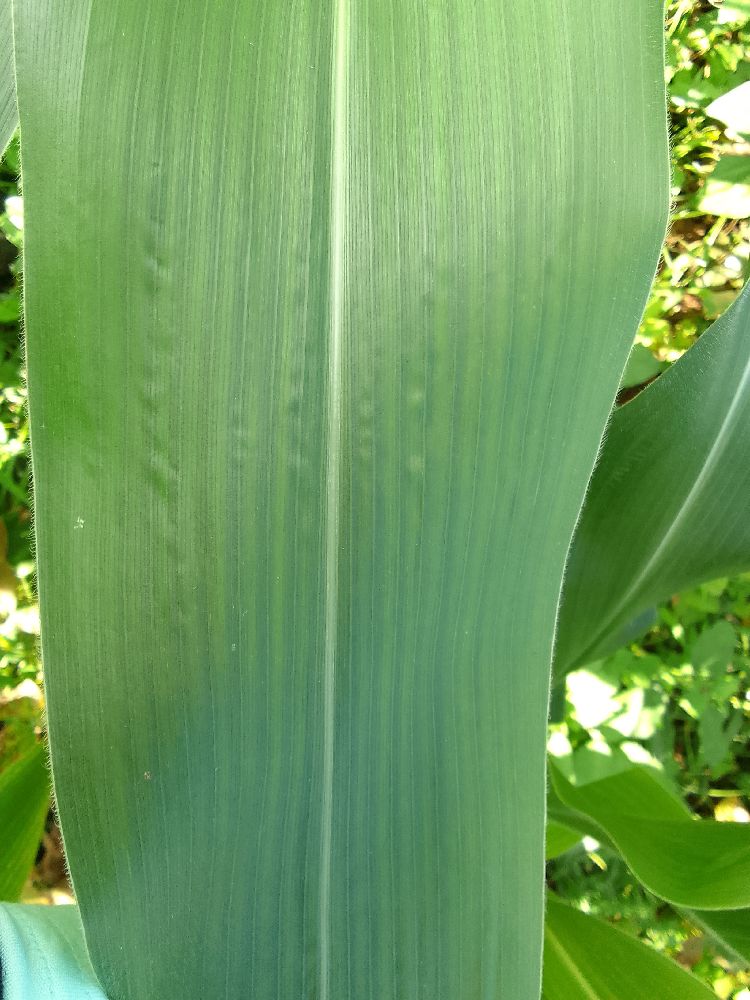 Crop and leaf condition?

maize, healthy
